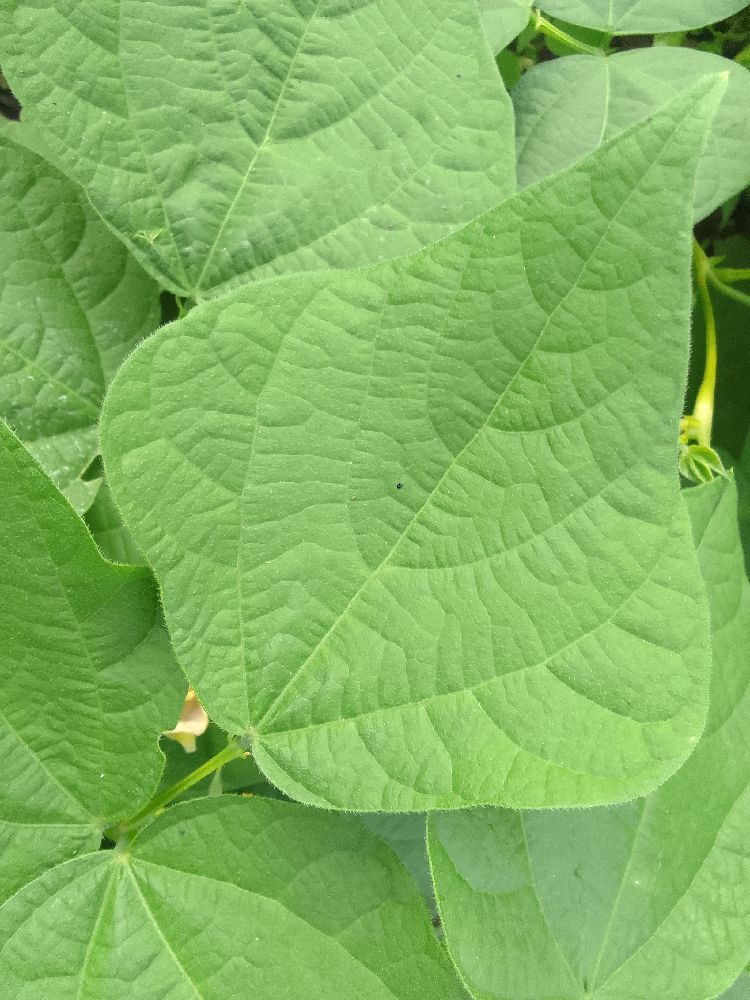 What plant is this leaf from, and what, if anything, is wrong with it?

common bean, healthy
